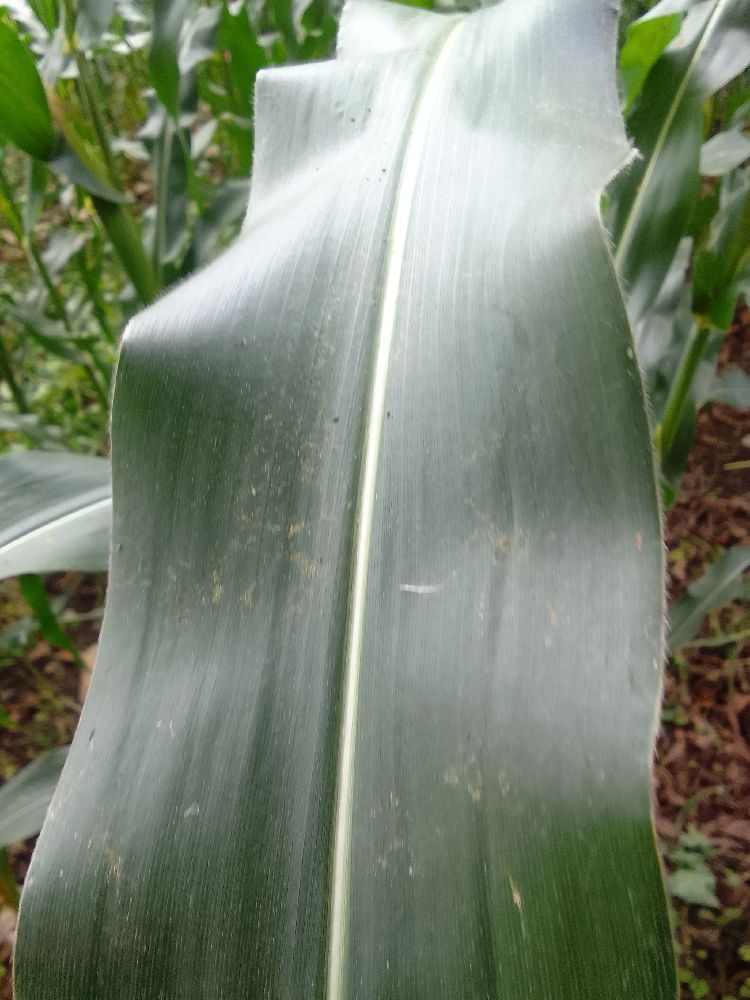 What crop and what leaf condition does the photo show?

maize, healthy
